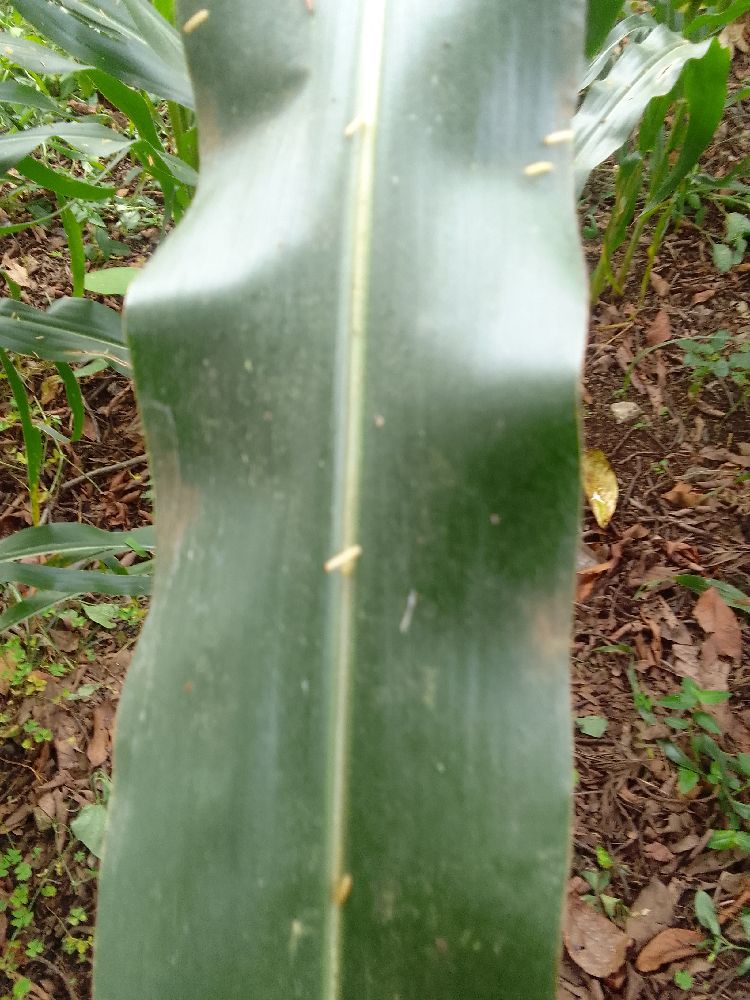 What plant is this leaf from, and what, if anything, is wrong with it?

maize, healthy
